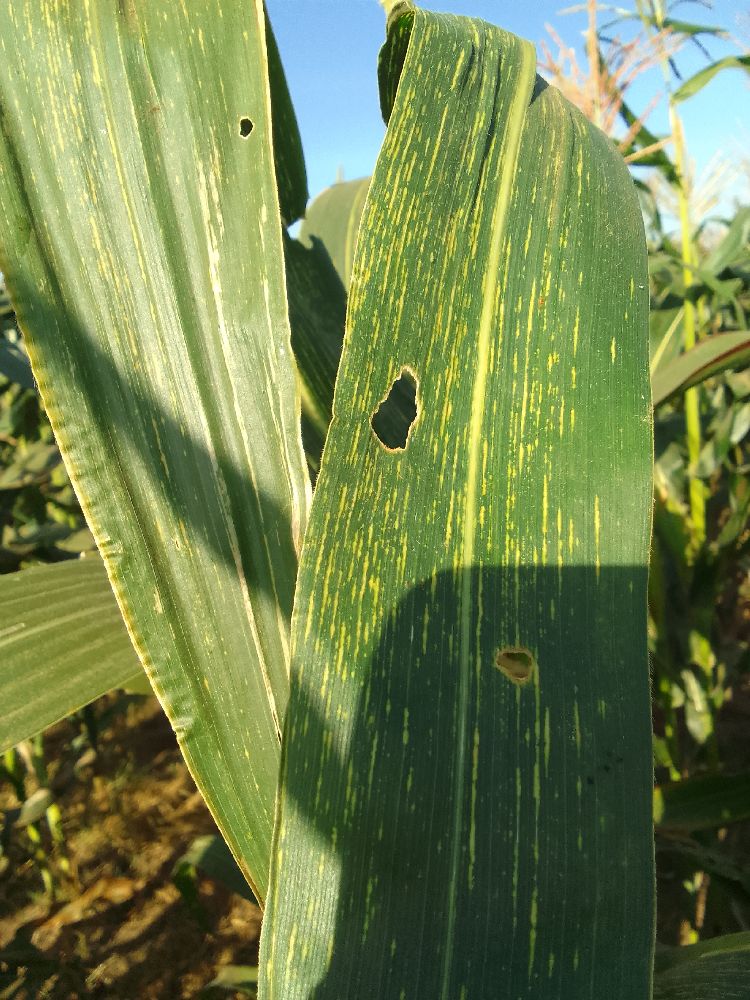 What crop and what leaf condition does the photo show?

maize, maize streak virus
